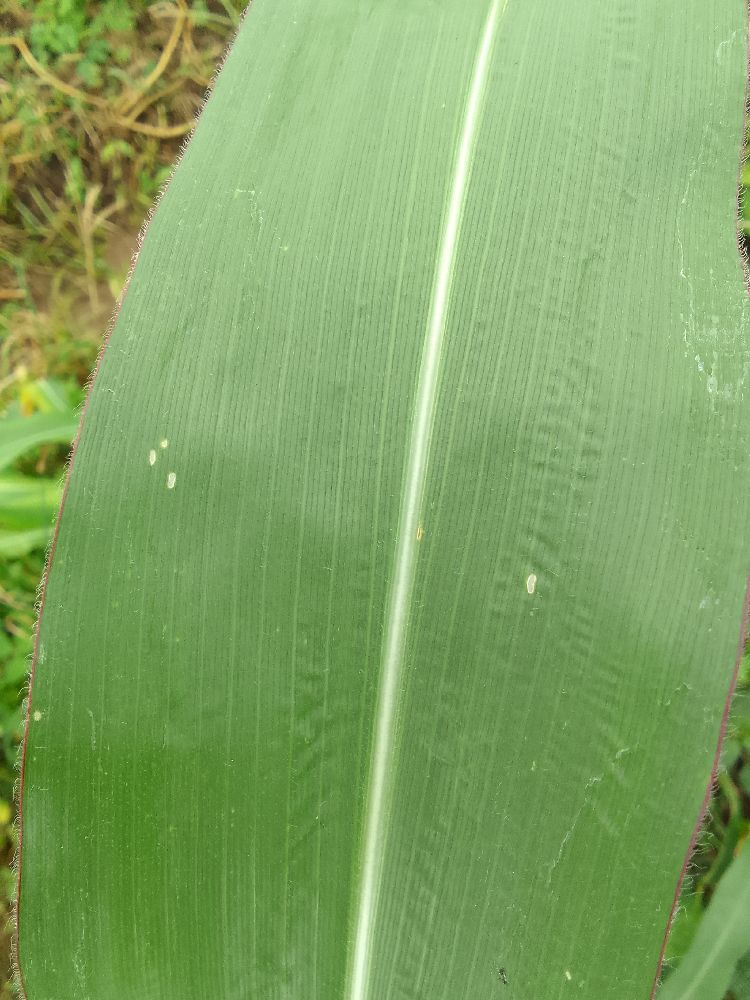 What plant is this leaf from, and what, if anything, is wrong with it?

maize, healthy
